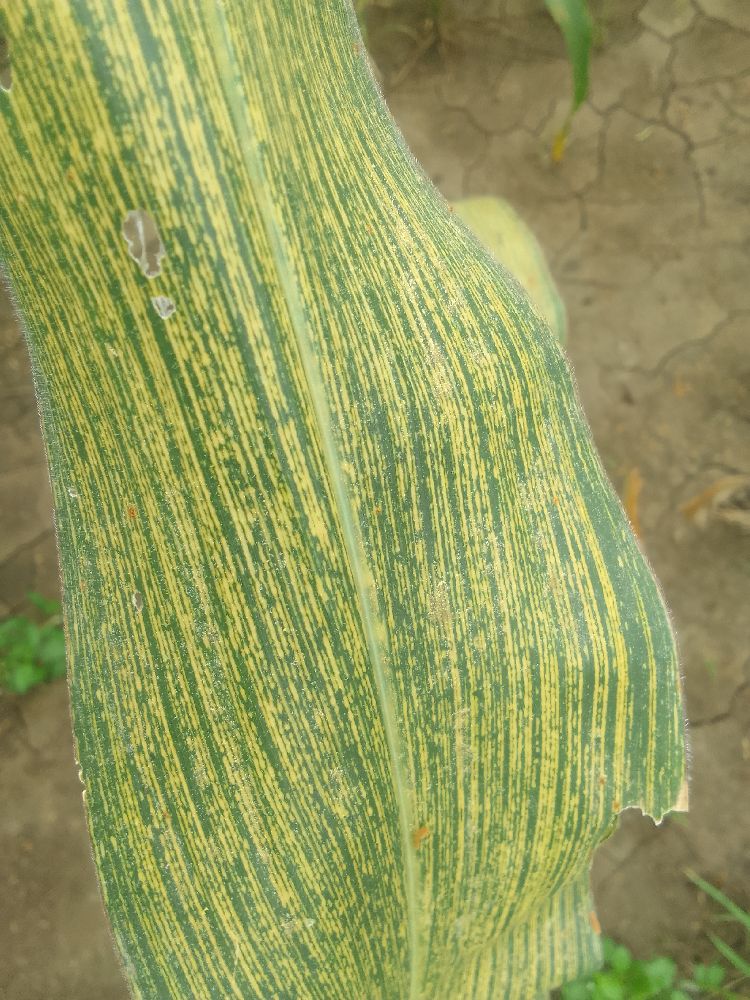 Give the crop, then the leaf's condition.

maize, maize streak virus
